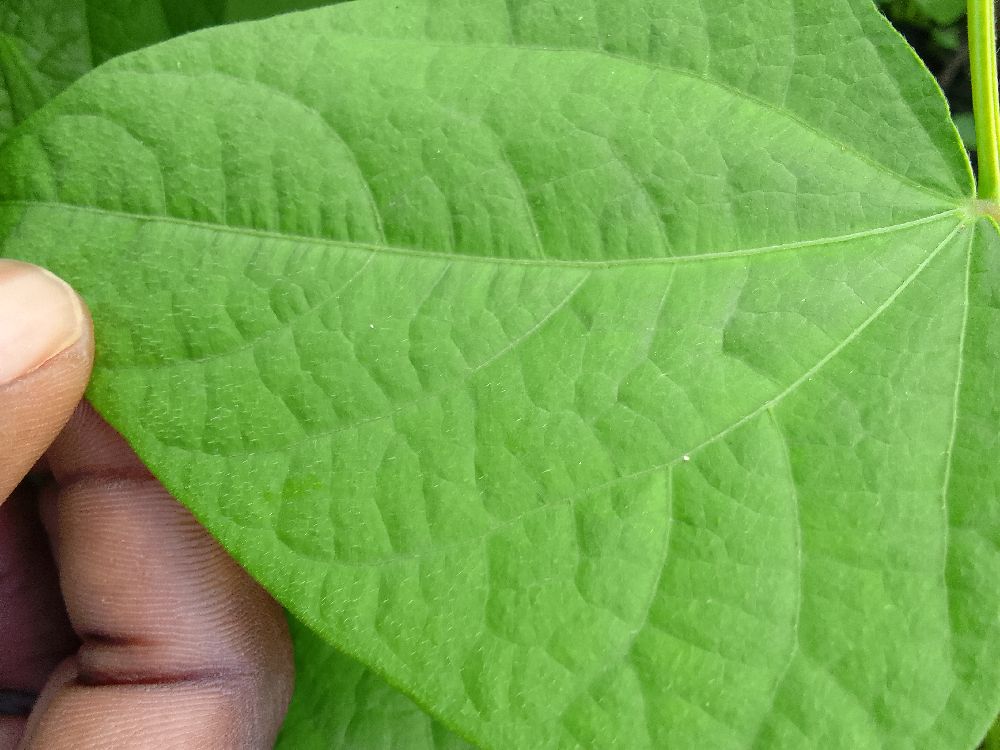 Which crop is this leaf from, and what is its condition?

common bean, healthy
